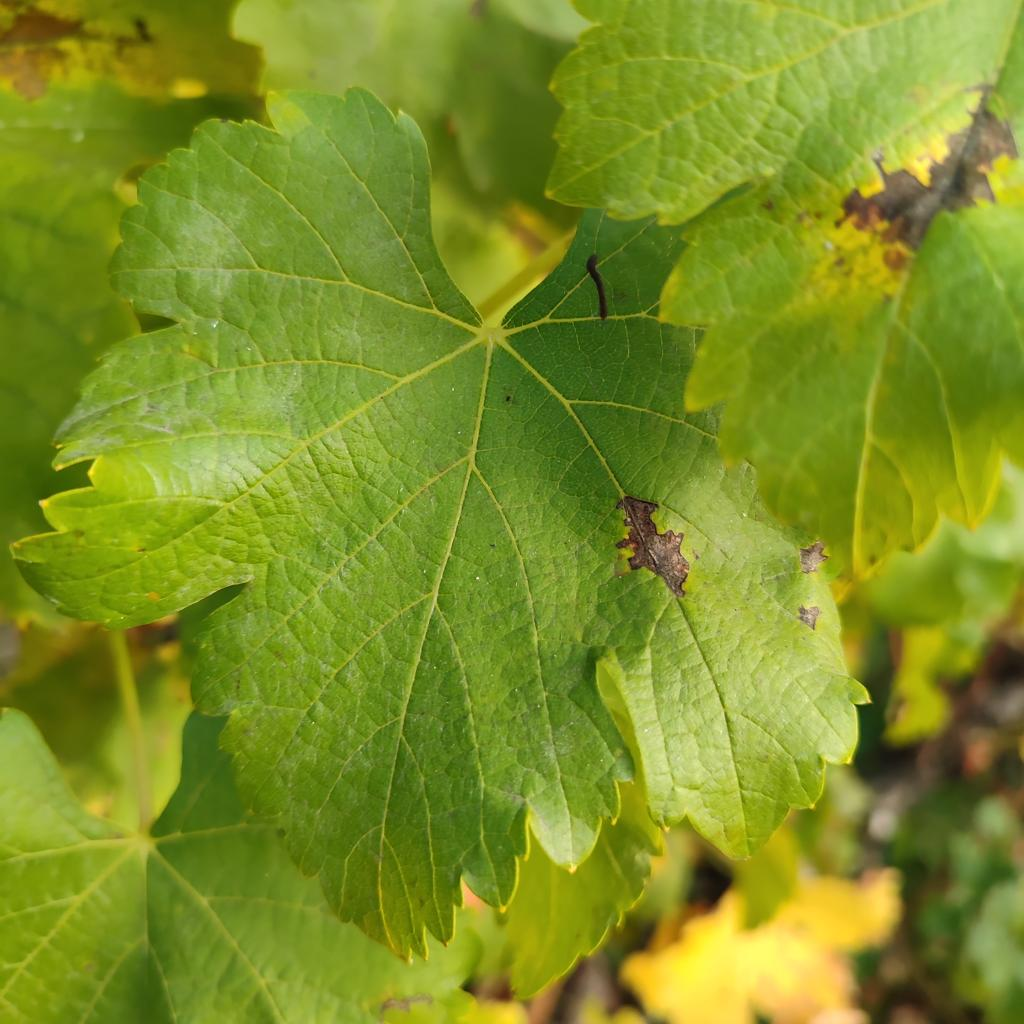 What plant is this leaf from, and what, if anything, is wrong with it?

grapevine, powdery mildew
